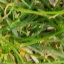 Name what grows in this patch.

grass
